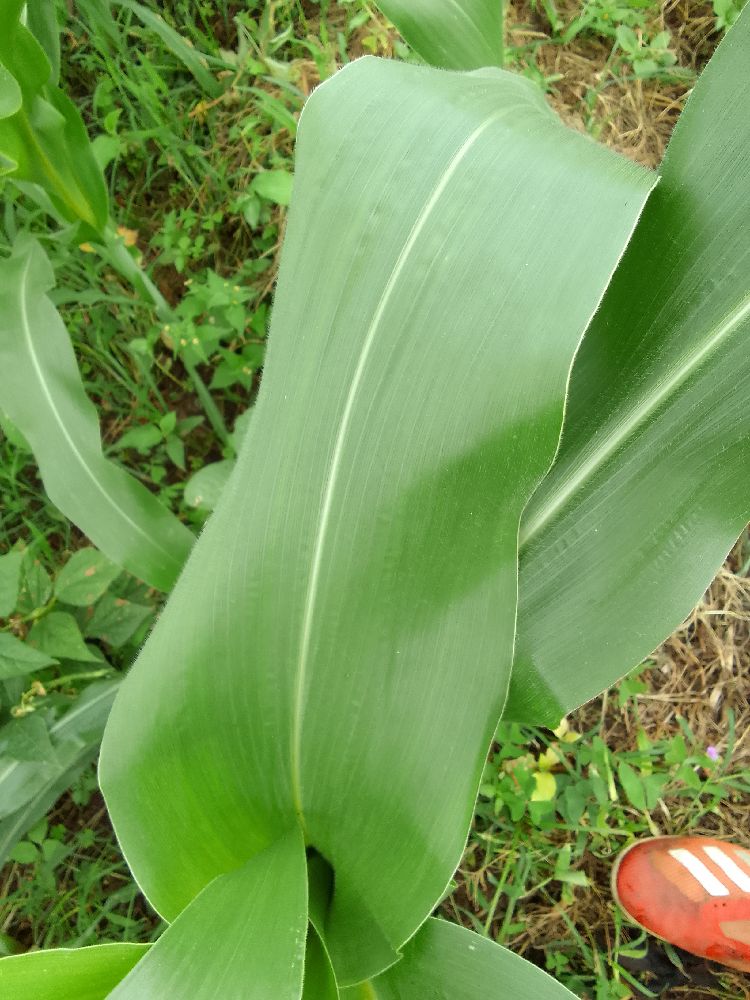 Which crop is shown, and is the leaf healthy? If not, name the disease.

maize, healthy
